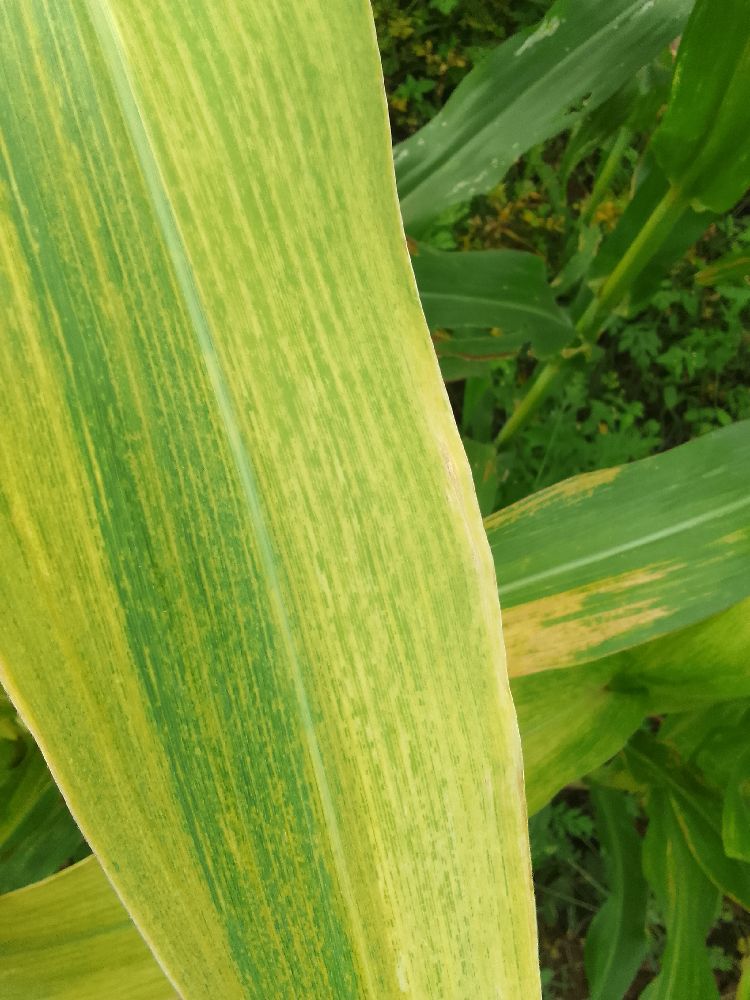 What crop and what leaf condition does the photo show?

maize, maize lethal necrosis
